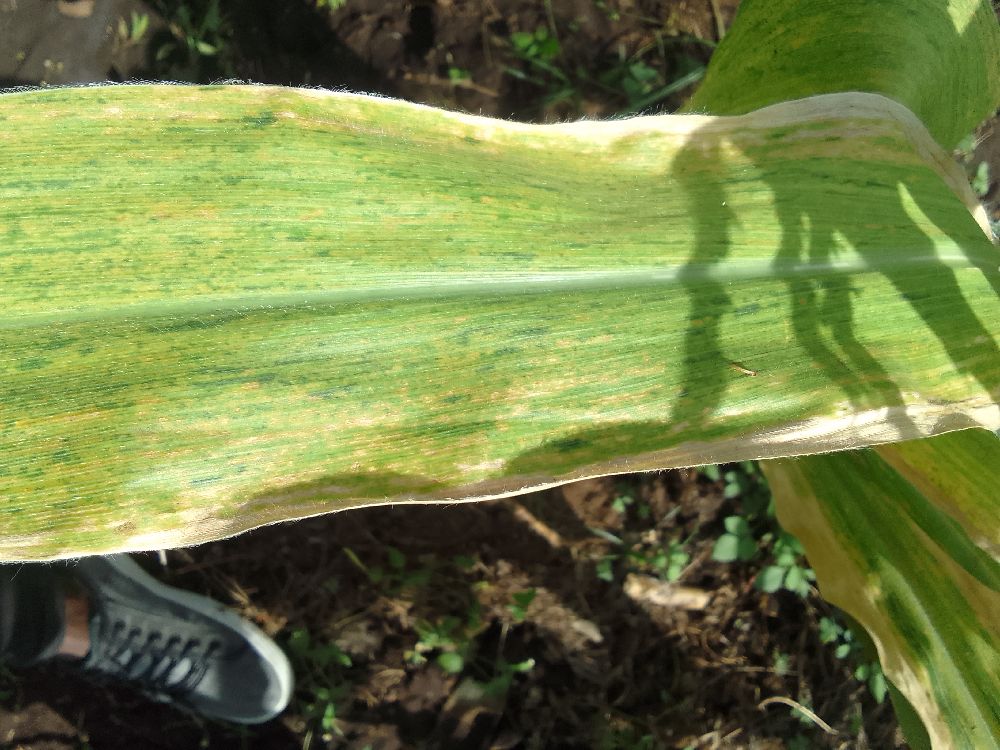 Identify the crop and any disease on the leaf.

maize, maize lethal necrosis
